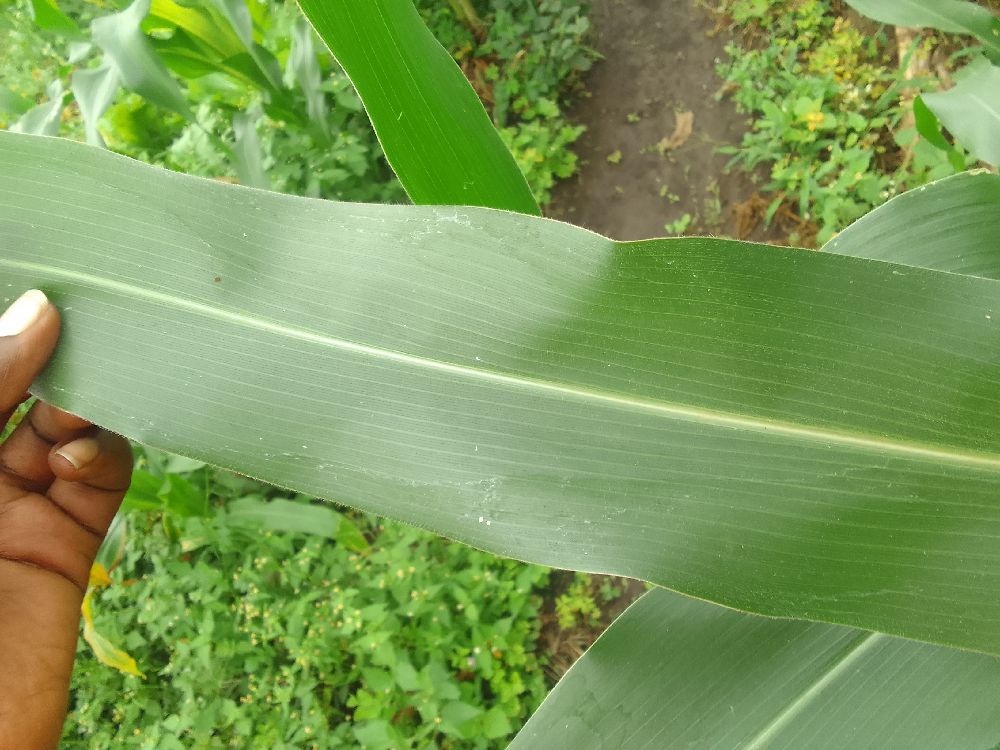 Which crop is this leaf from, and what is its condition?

maize, healthy
